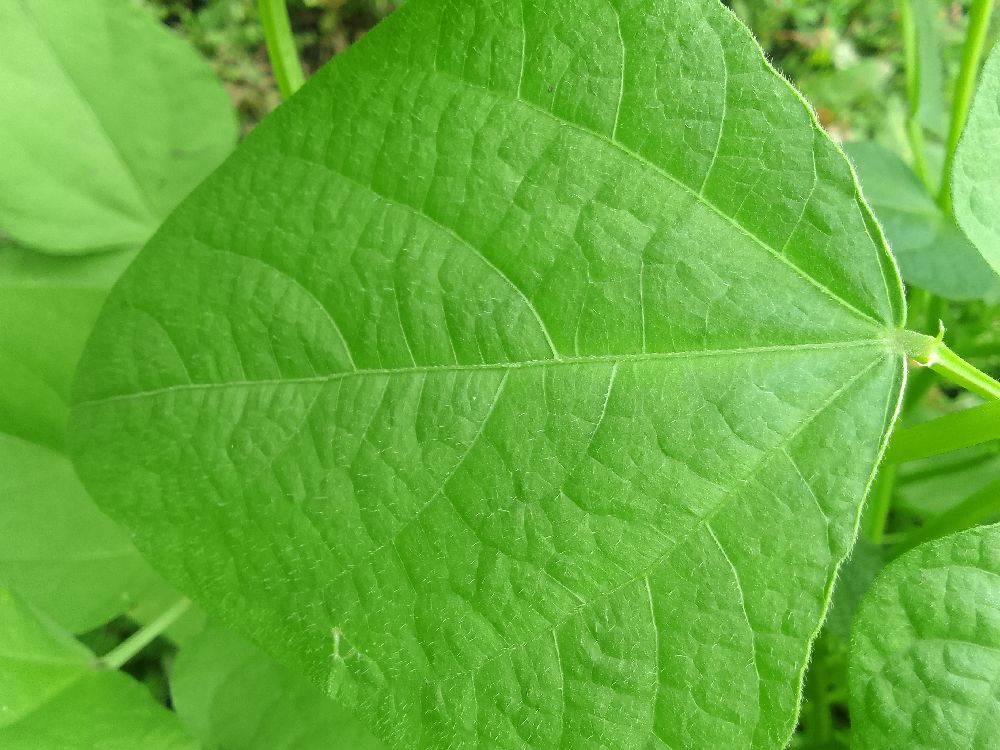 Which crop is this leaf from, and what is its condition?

common bean, healthy
